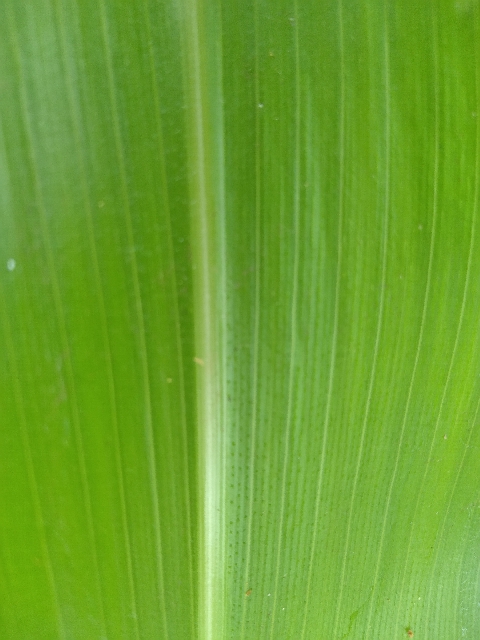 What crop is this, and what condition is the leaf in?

maize, healthy
